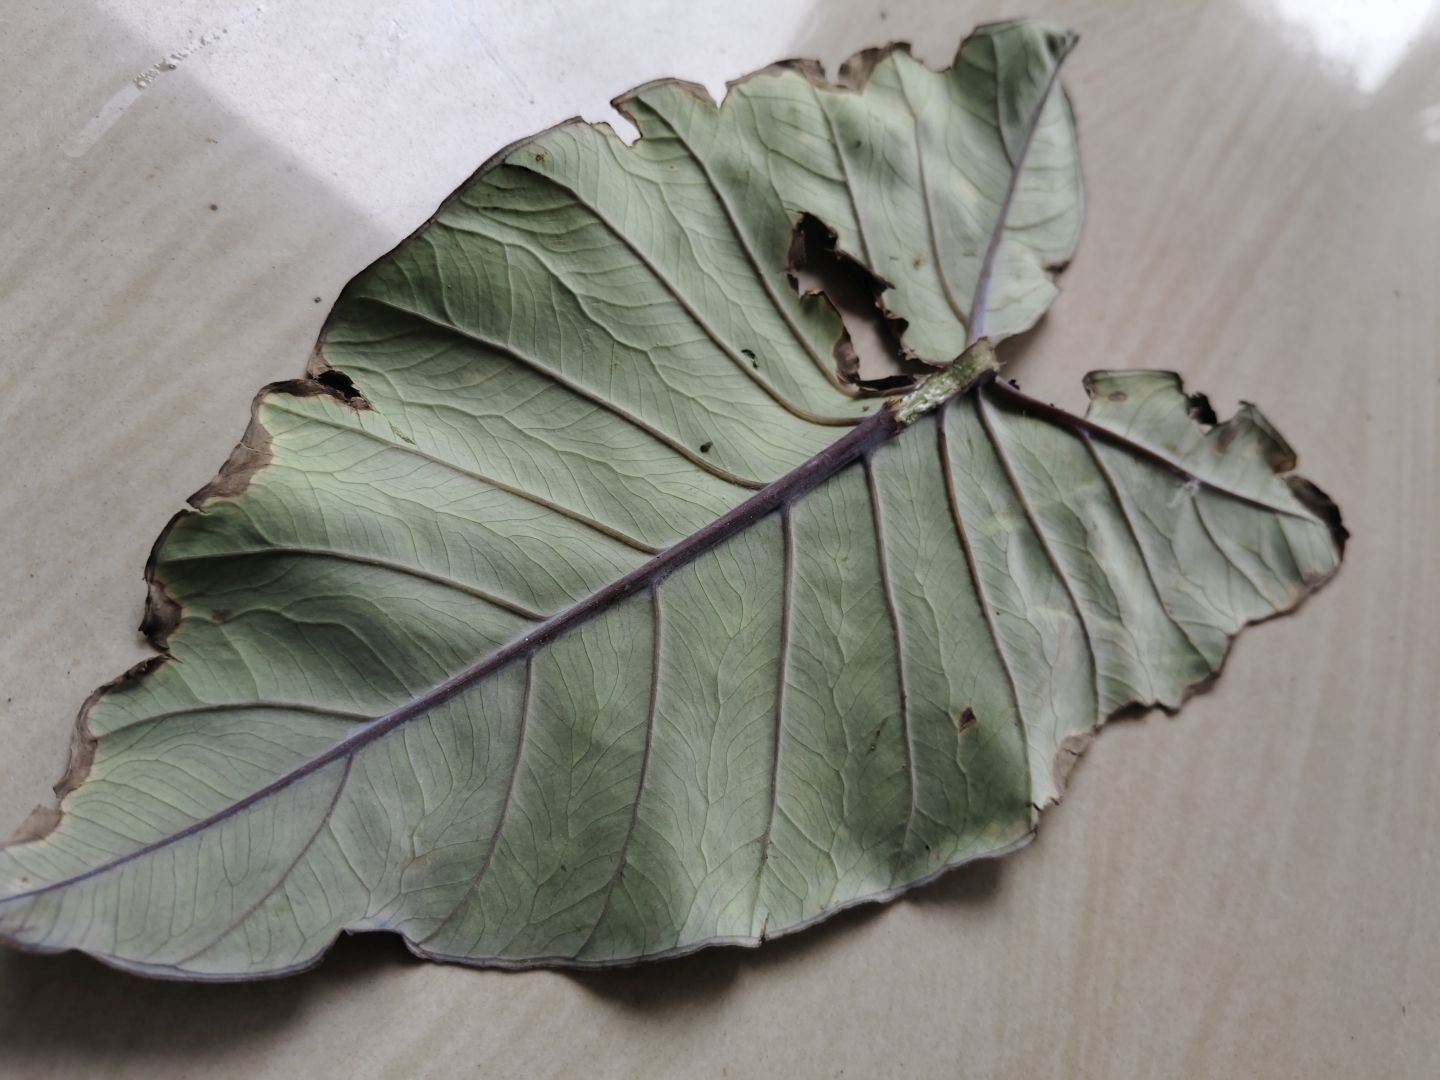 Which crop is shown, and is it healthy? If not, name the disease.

taro, leaf blight
